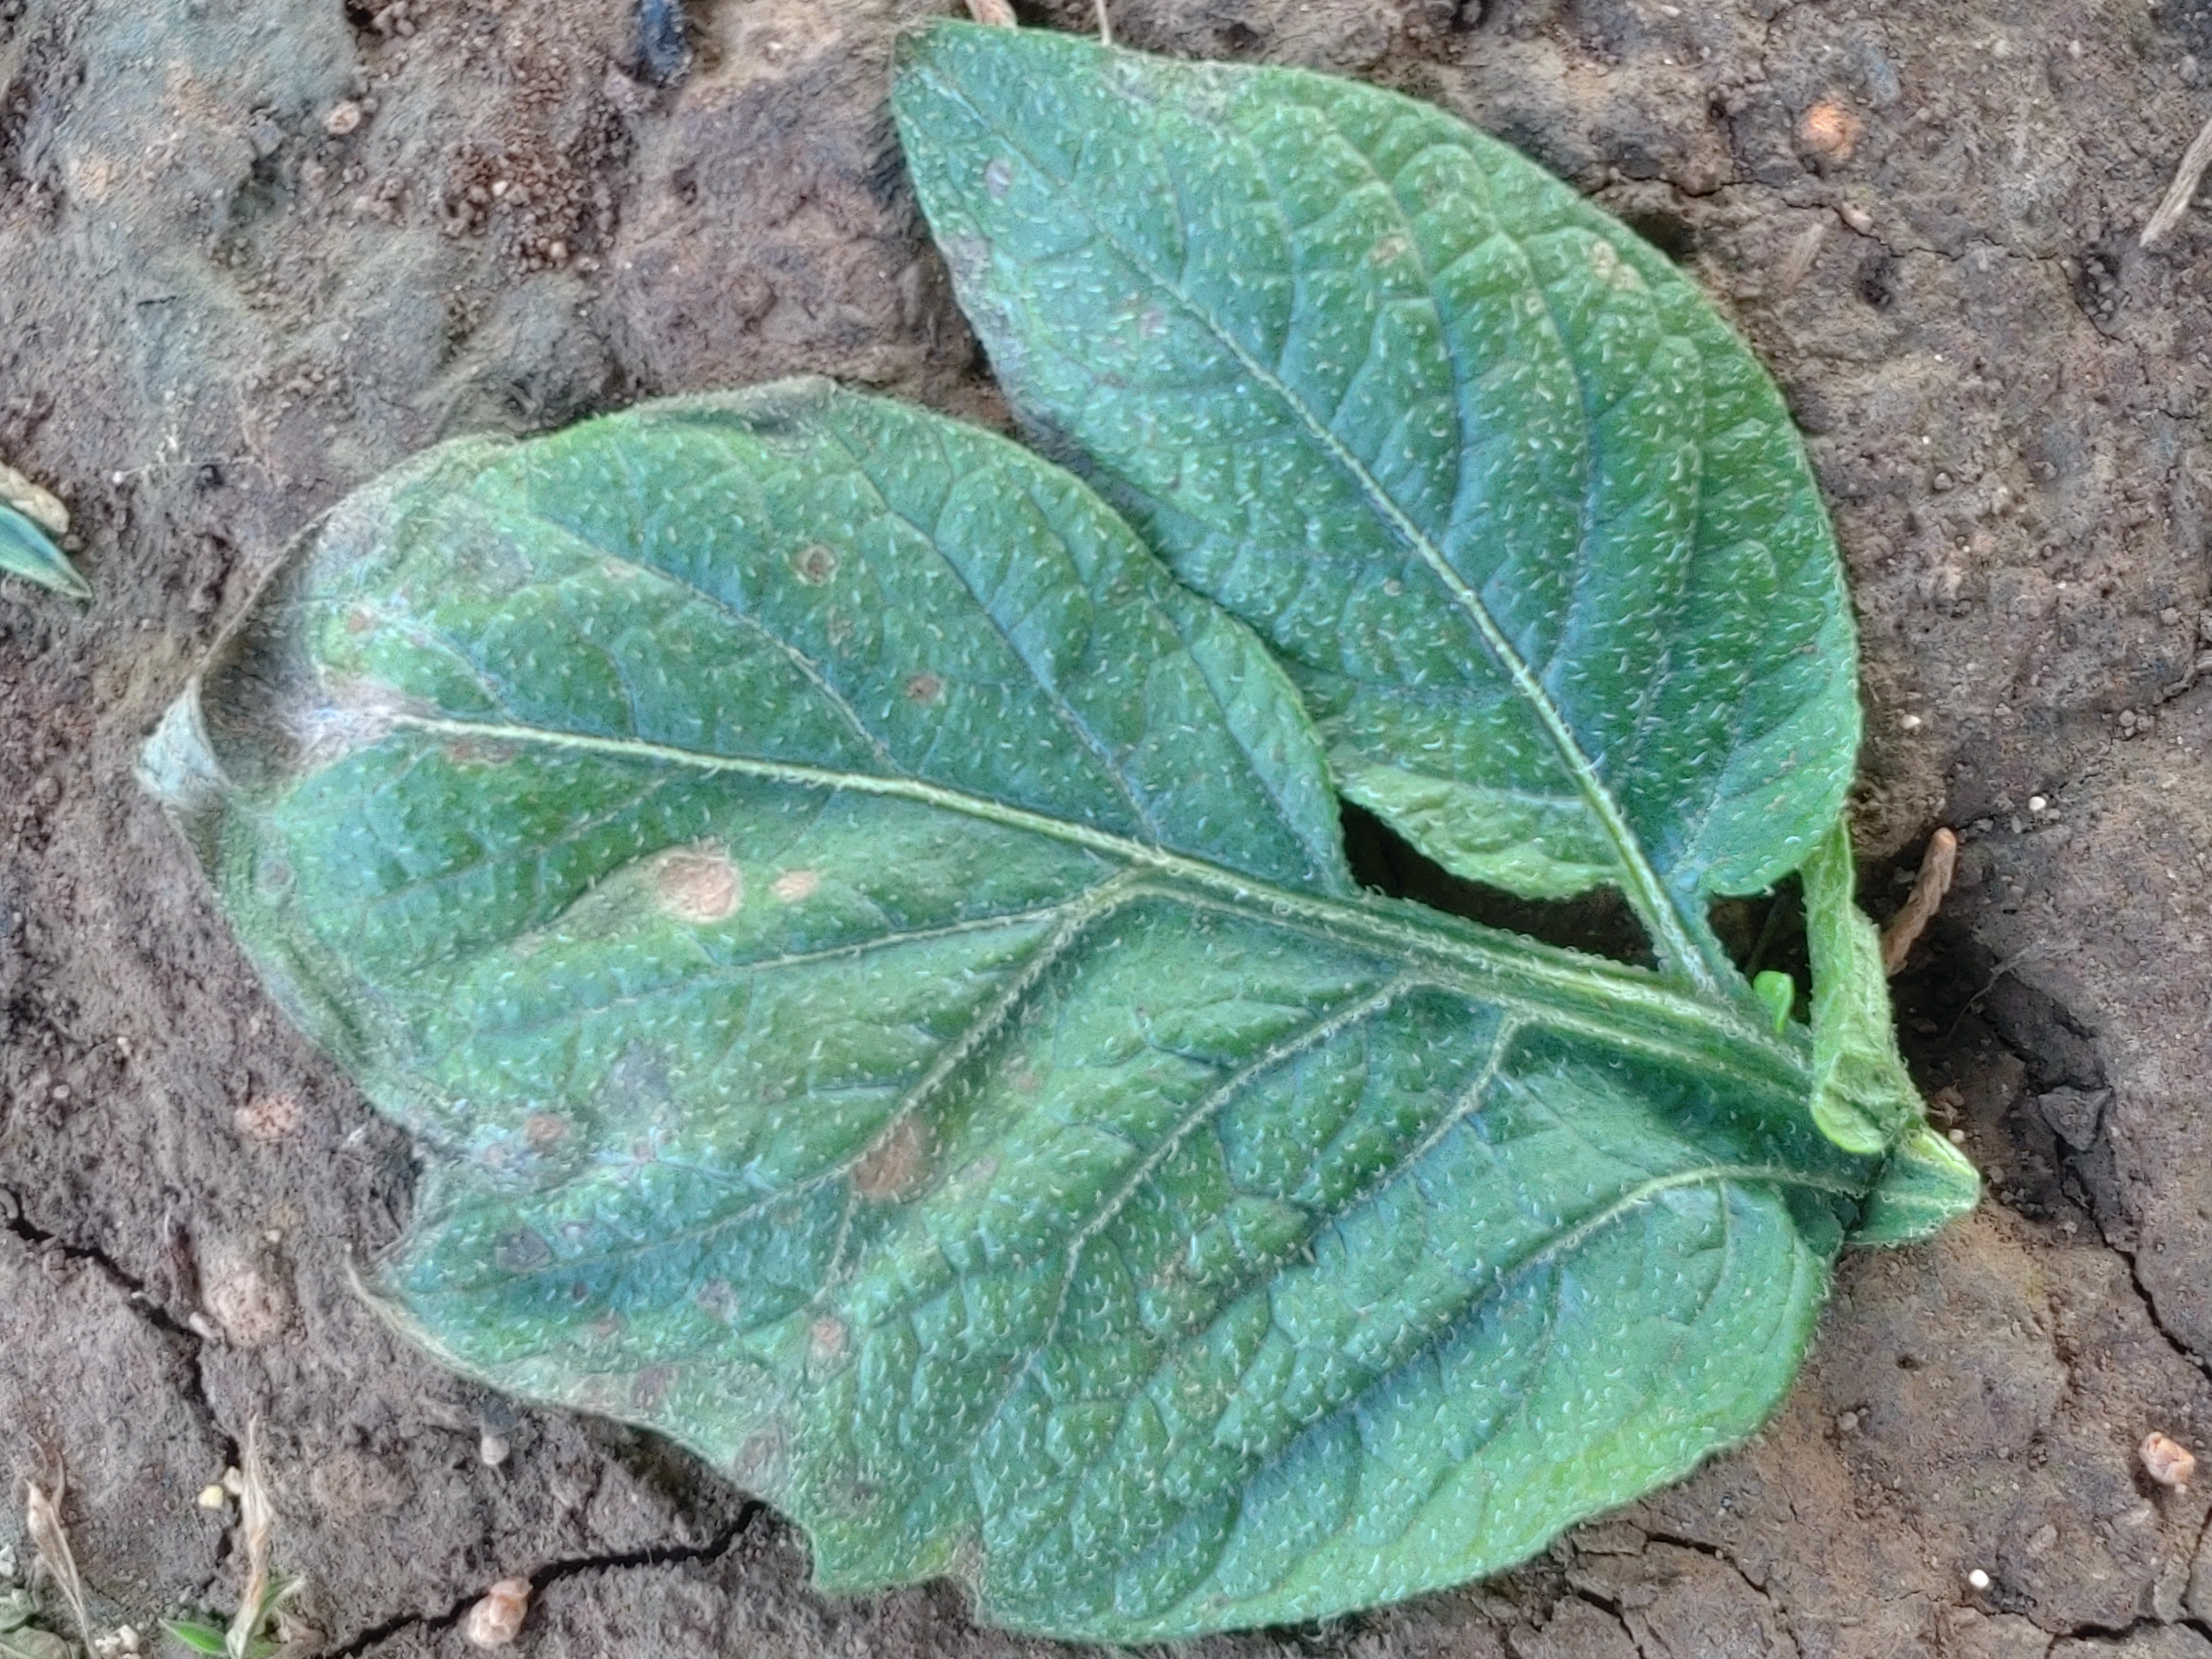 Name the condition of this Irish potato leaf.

early blight
